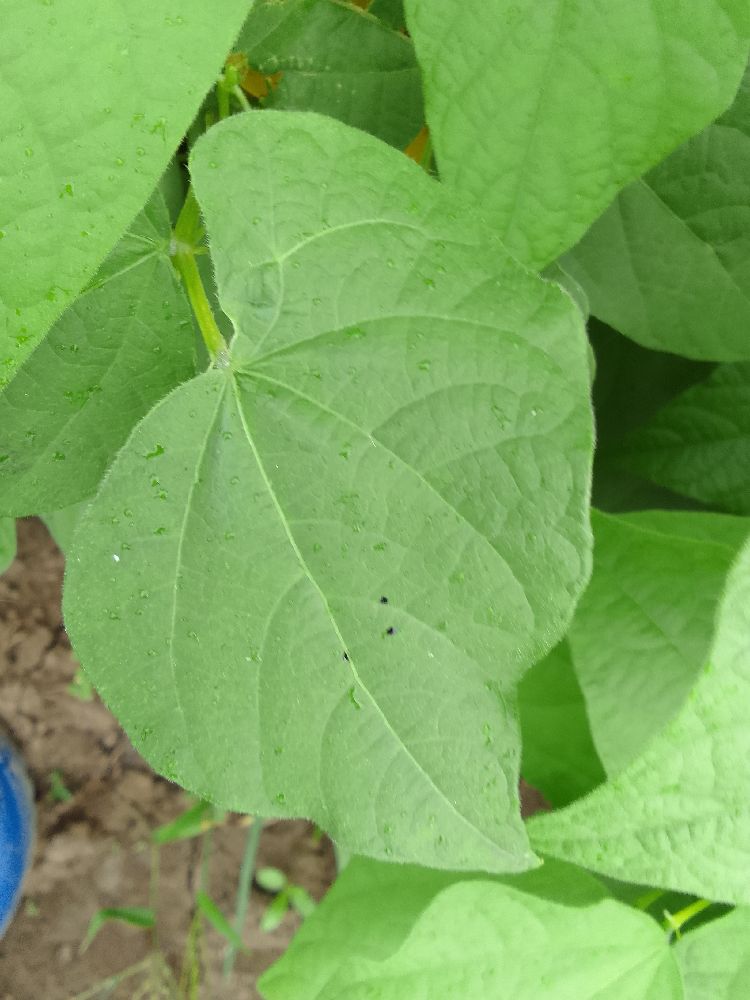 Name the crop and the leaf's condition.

common bean, healthy
